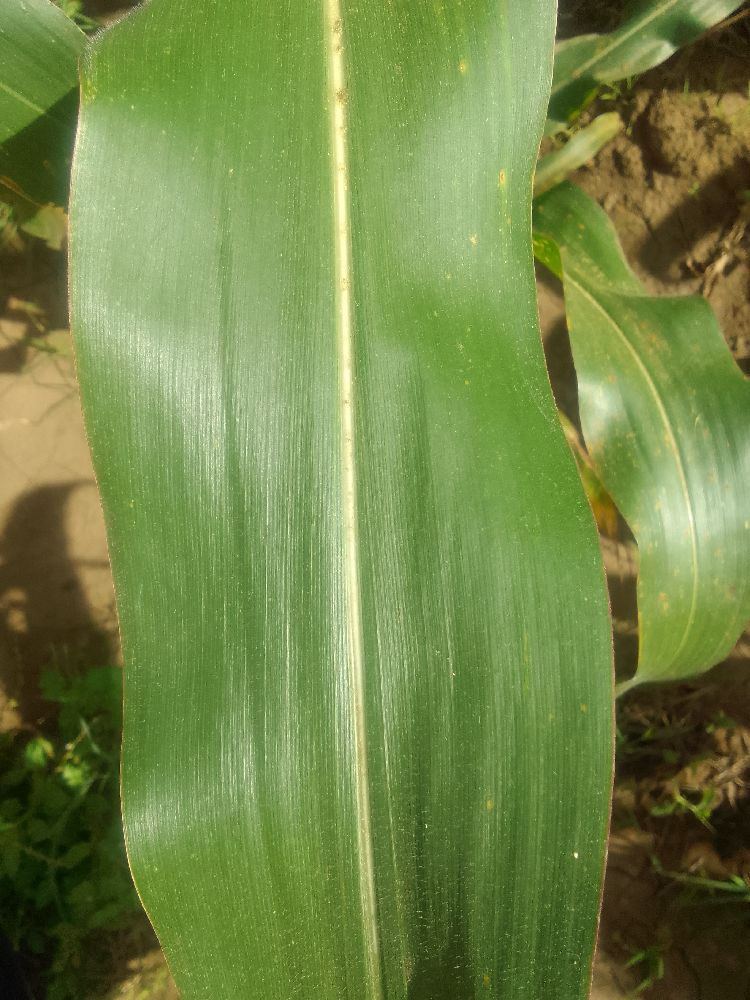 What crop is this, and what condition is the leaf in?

maize, healthy
